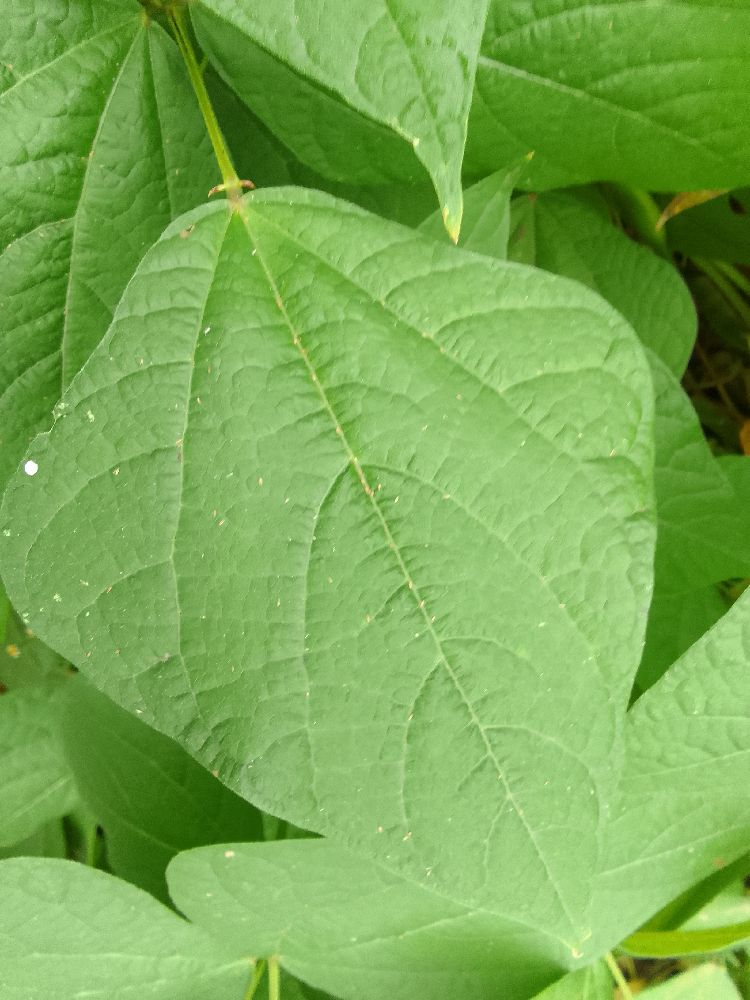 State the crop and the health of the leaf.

common bean, healthy
